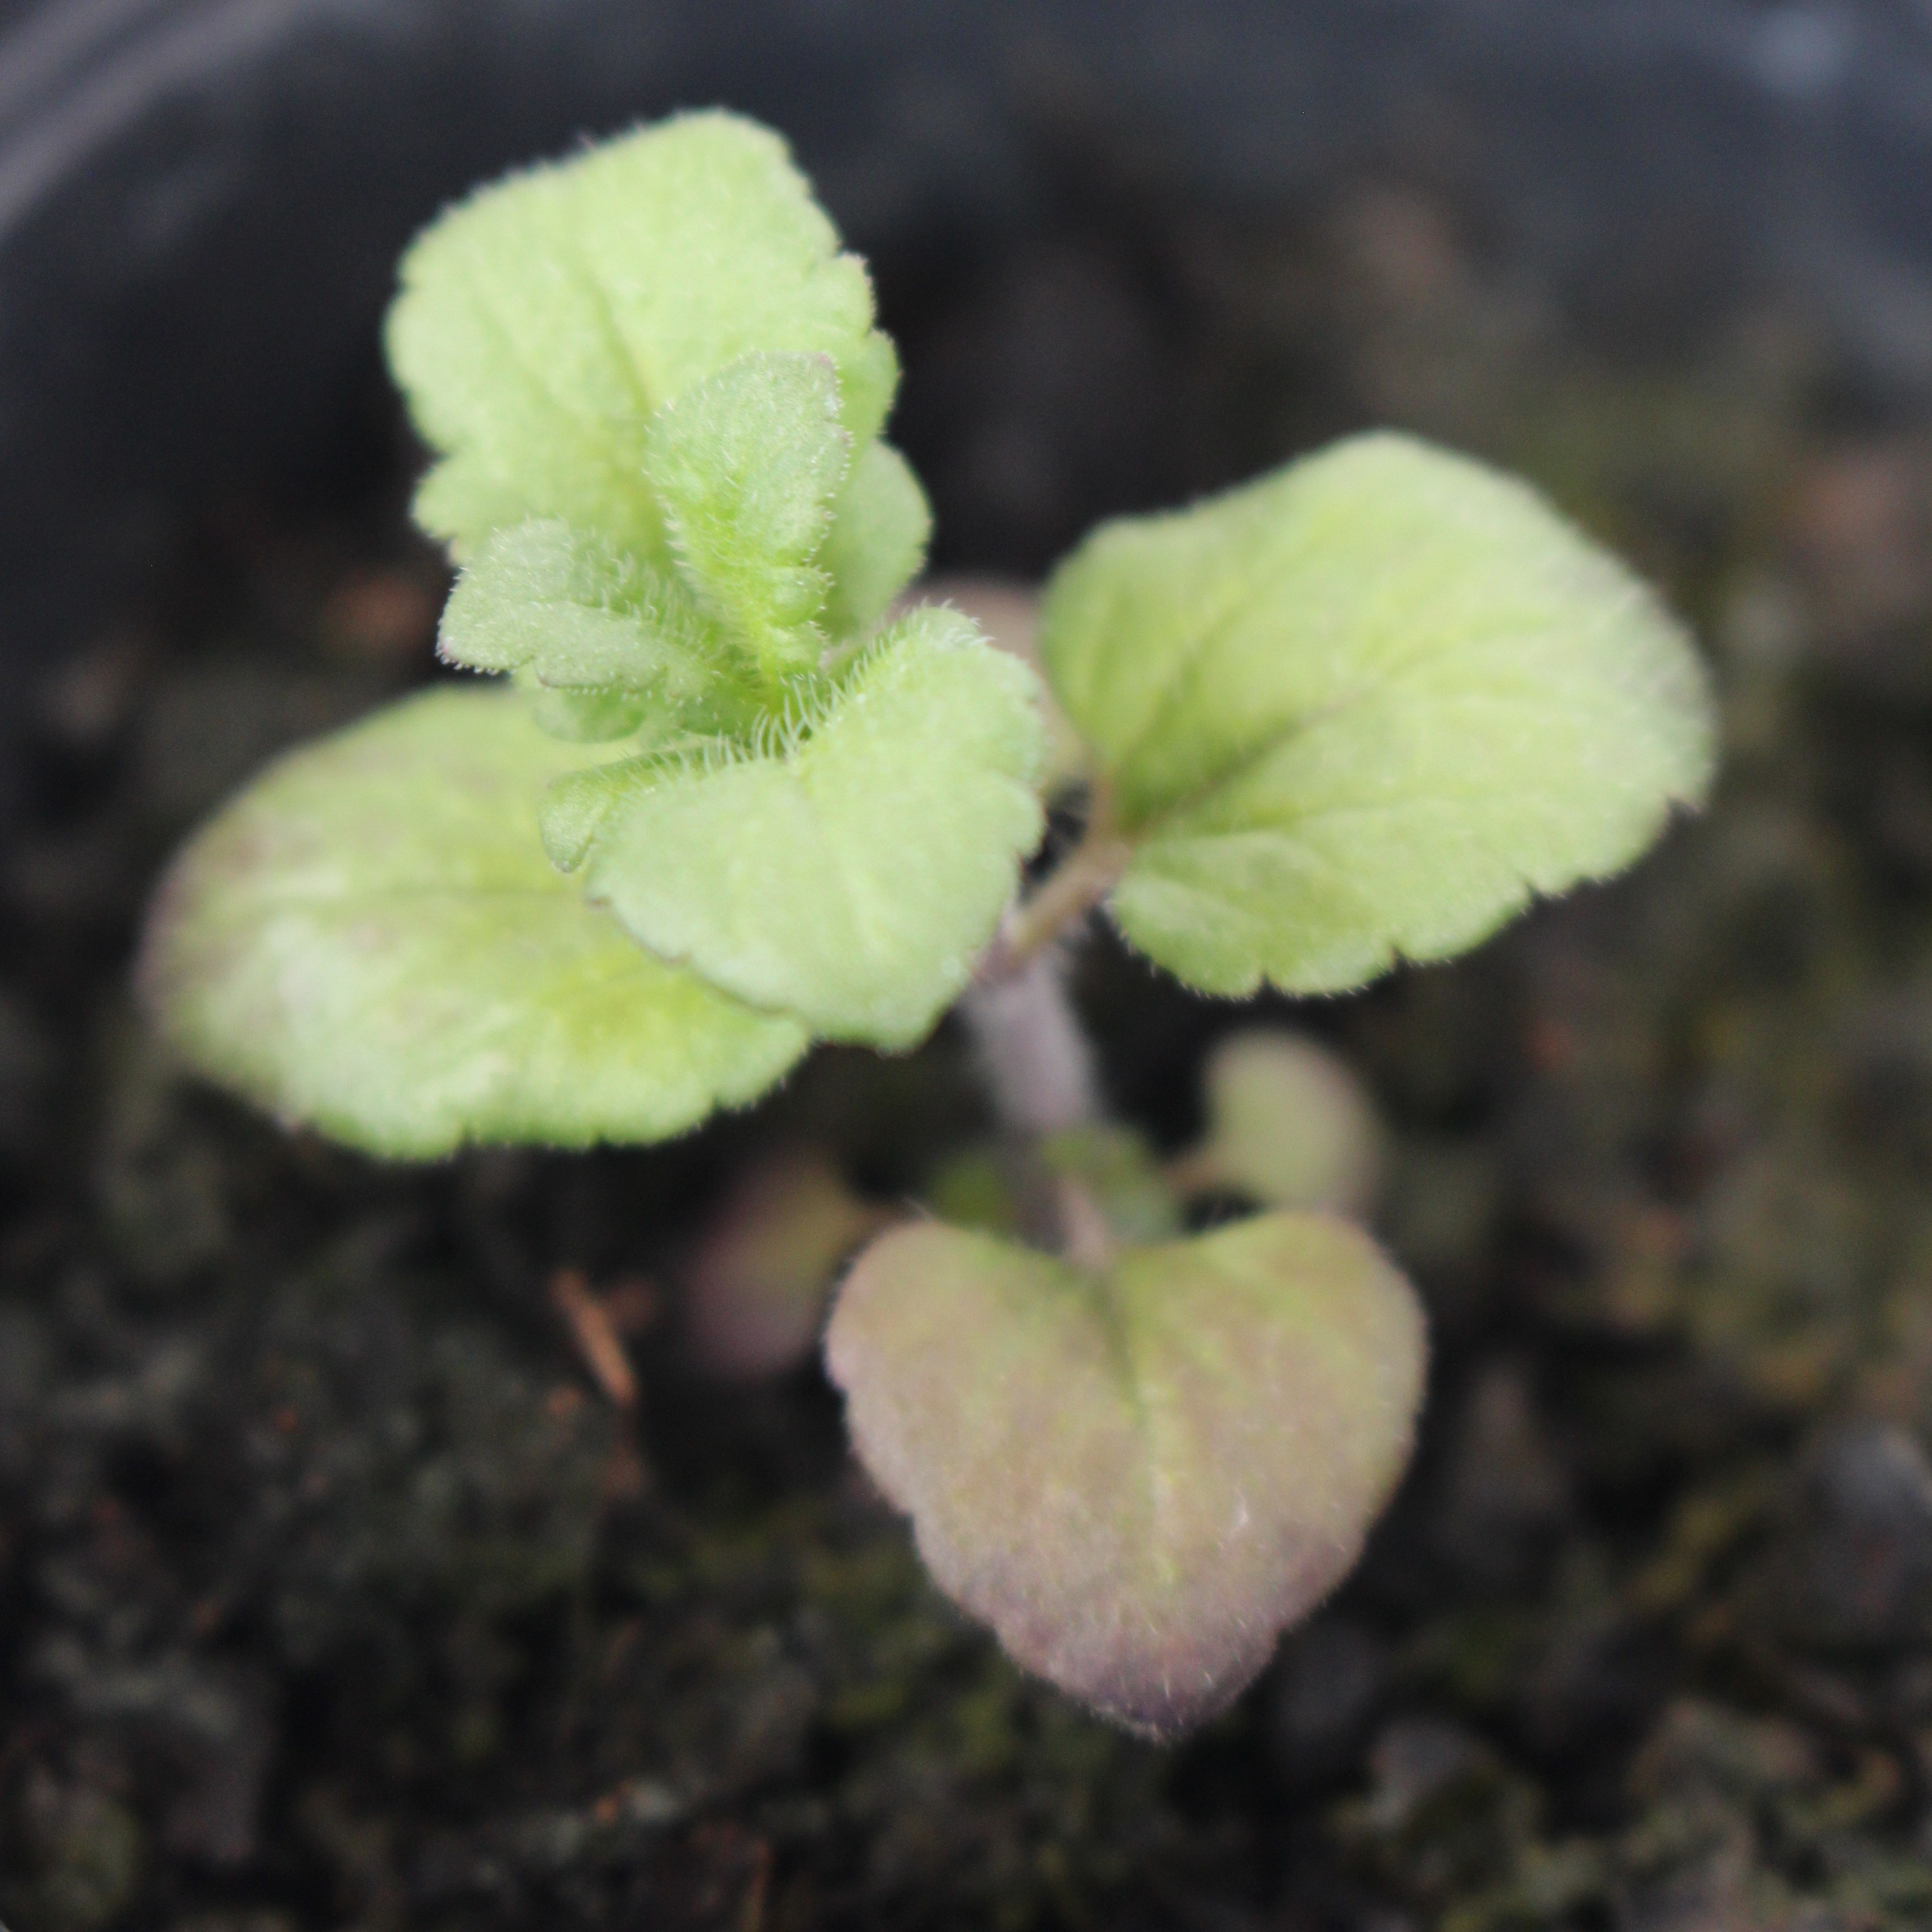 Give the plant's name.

Veronica persica
